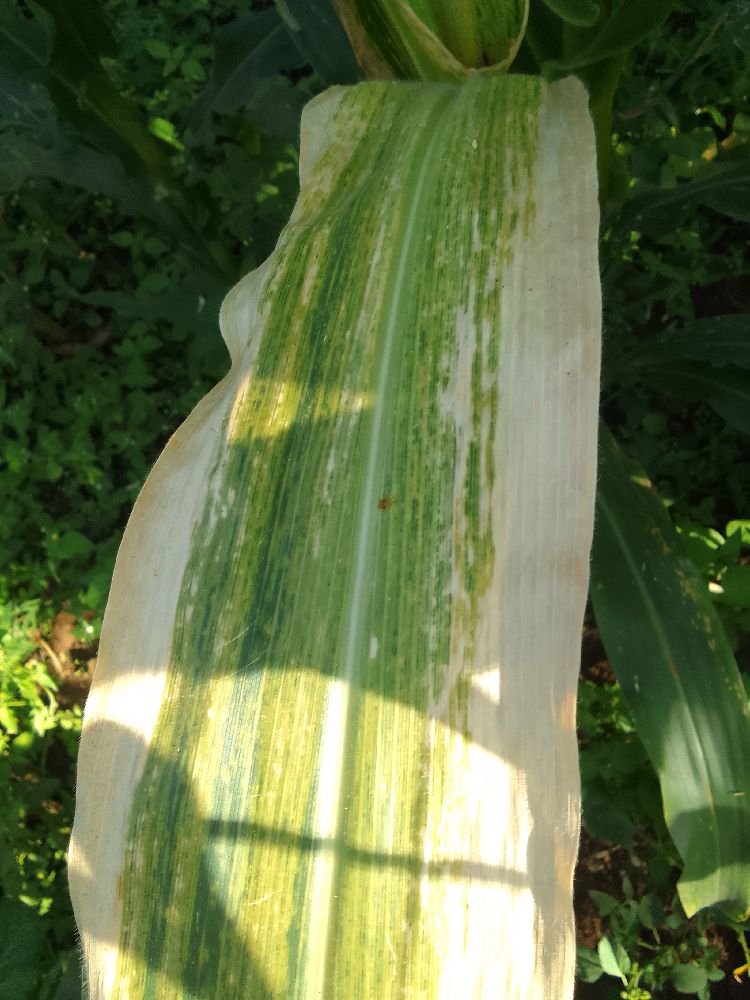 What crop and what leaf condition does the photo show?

maize, maize lethal necrosis
